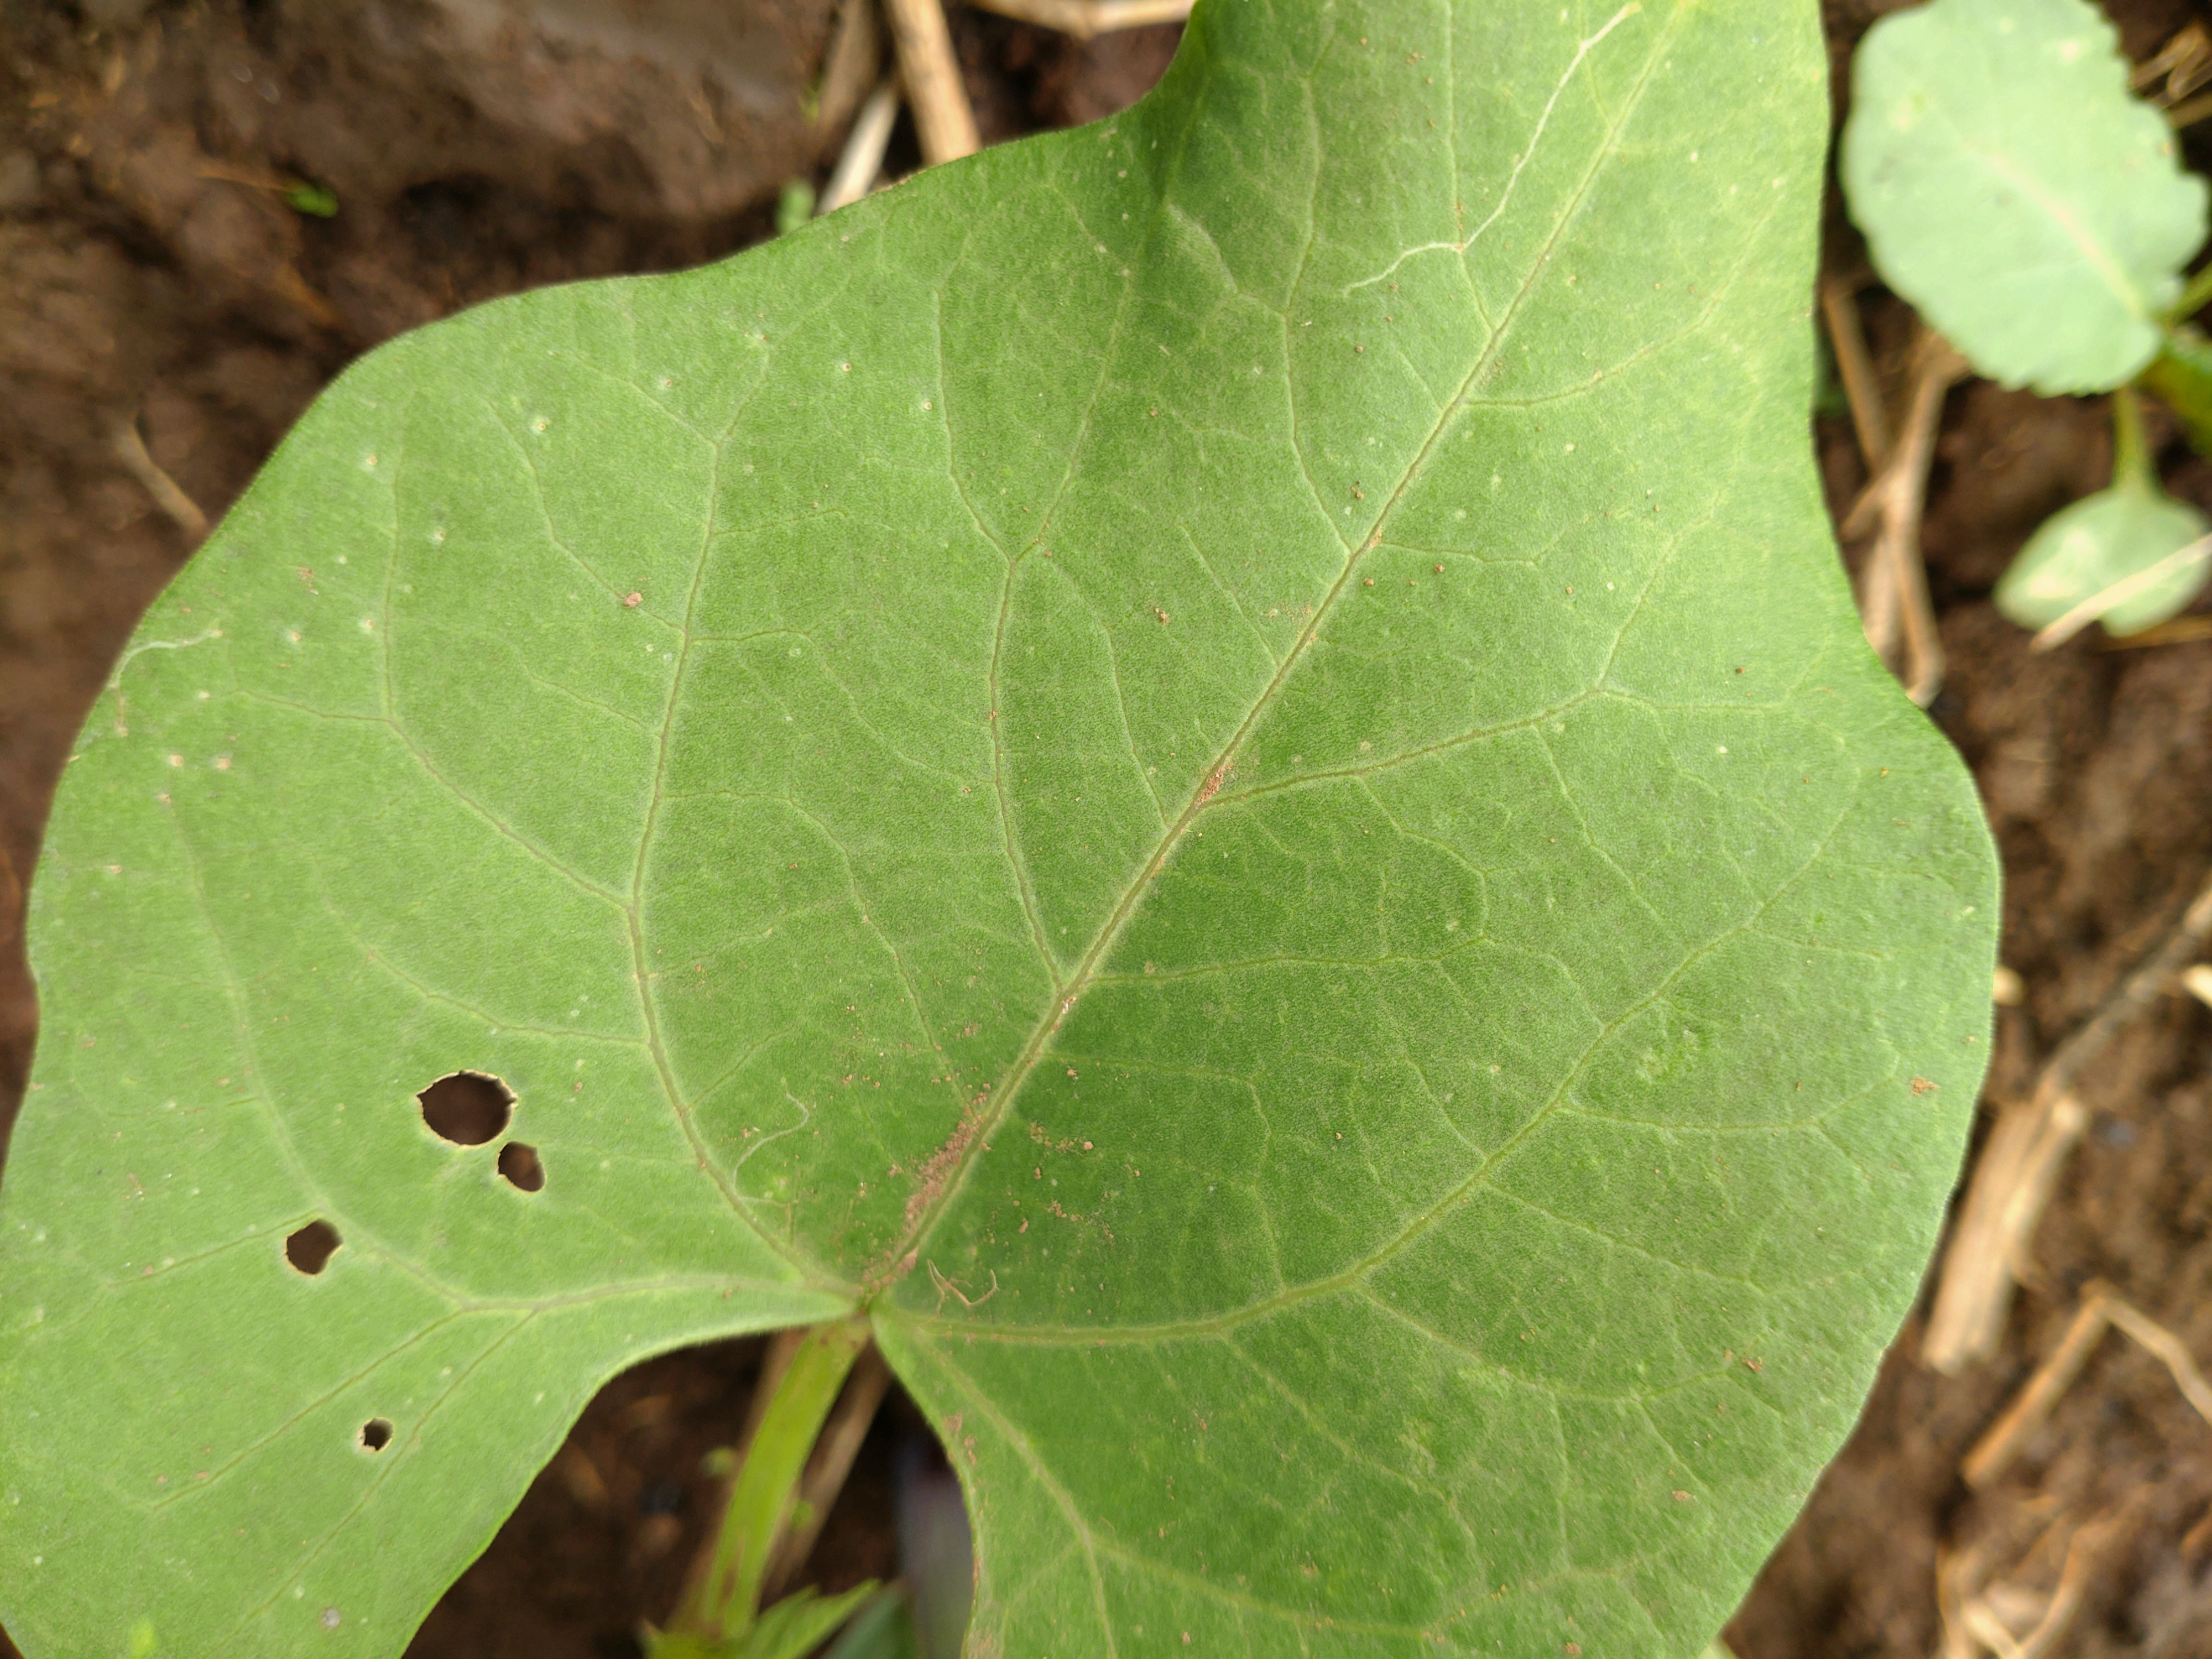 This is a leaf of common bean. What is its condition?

healthy
